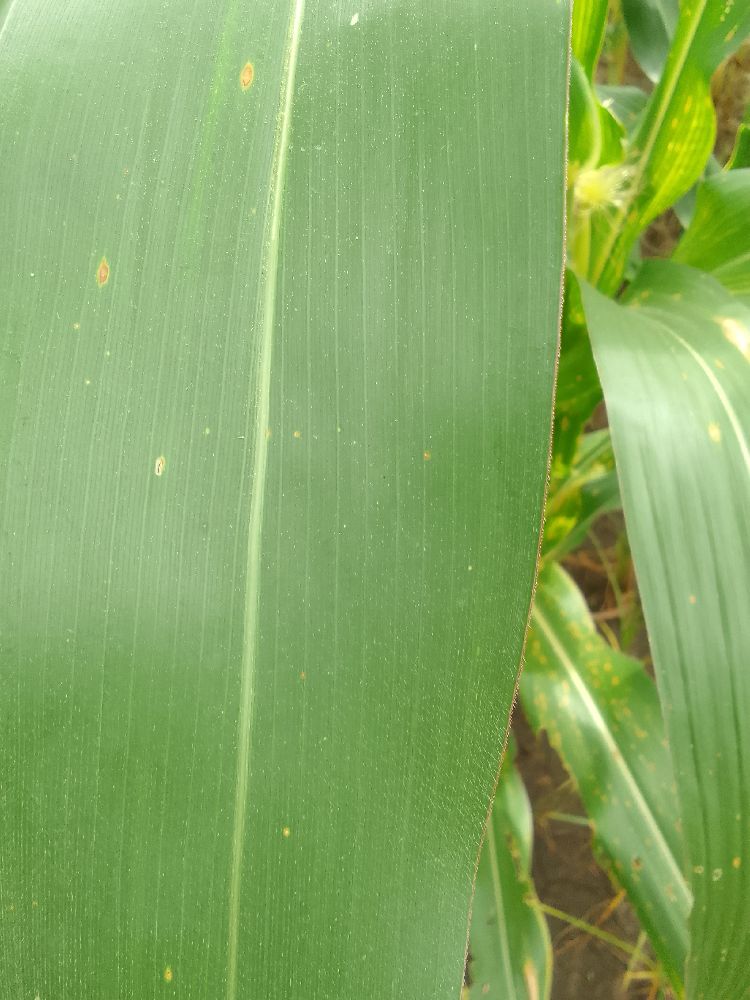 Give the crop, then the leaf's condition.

maize, healthy
